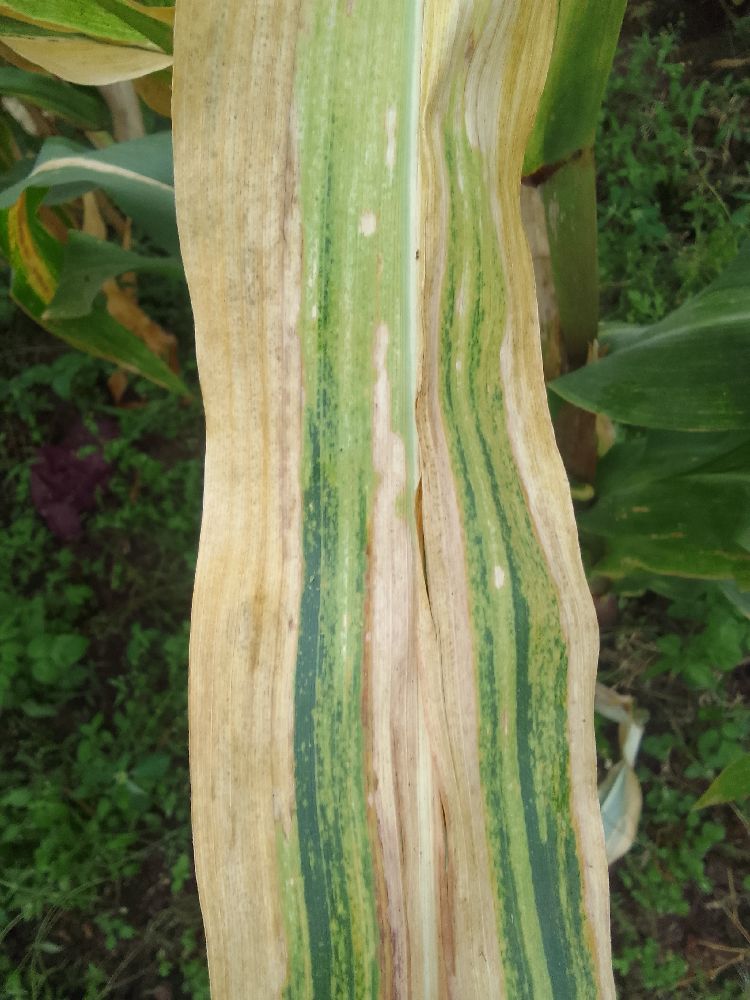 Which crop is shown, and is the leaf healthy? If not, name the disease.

maize, maize lethal necrosis
